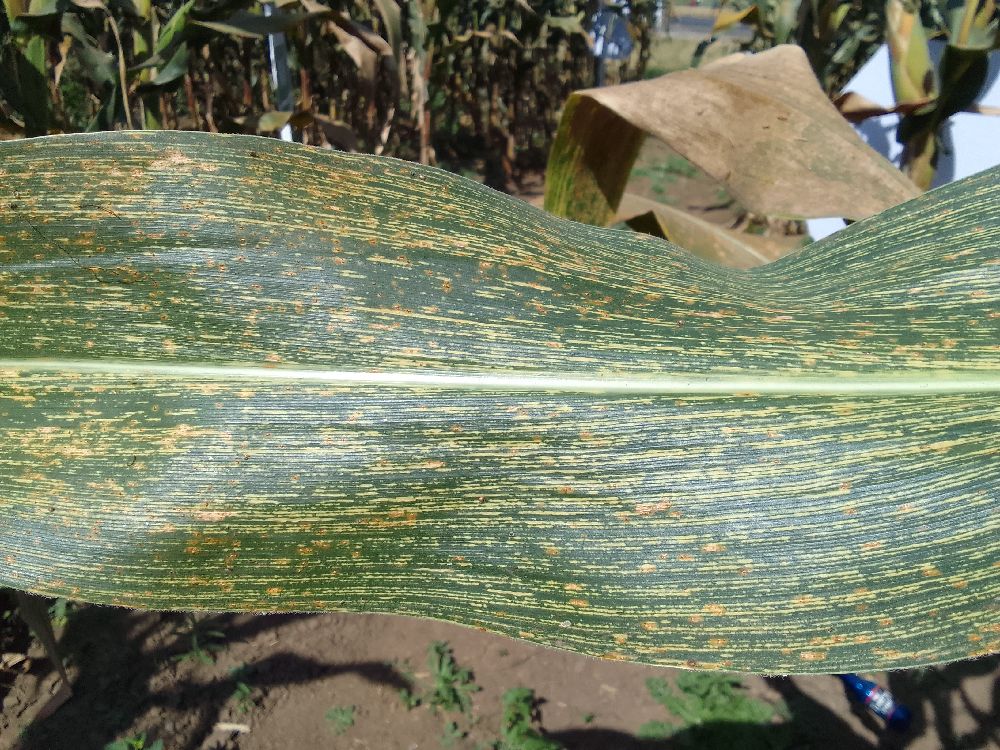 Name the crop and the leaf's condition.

maize, maize streak virus
